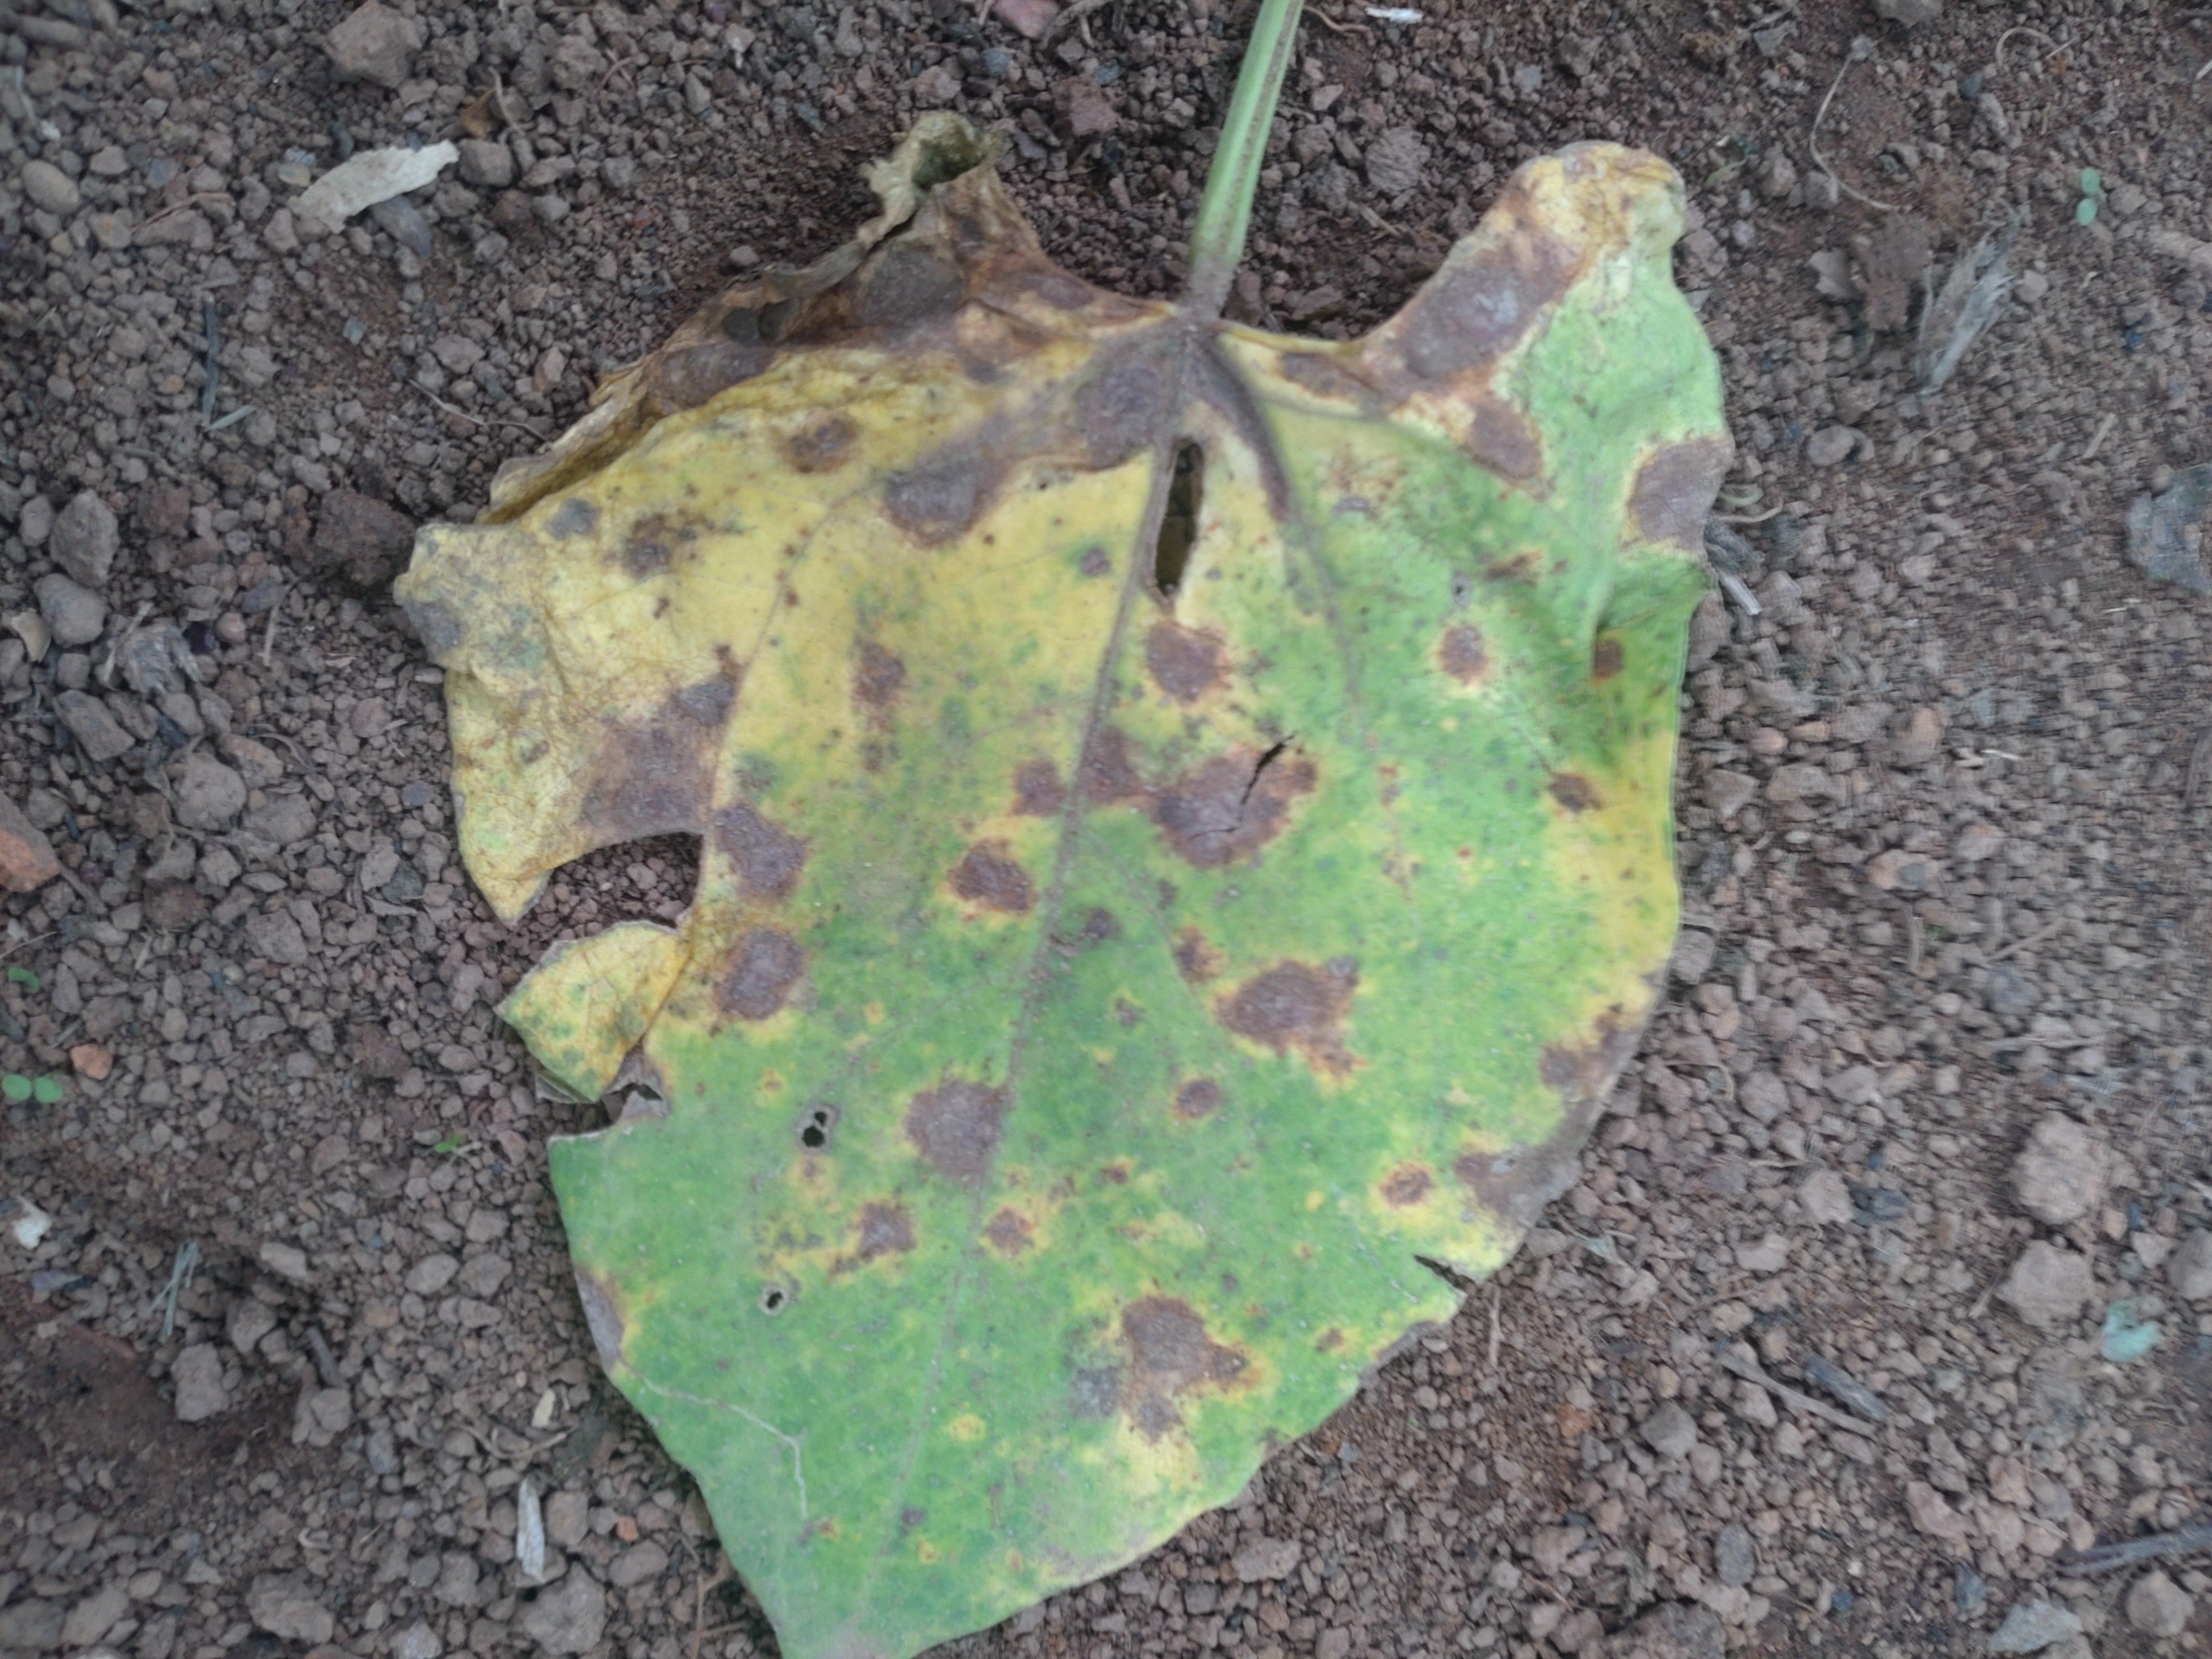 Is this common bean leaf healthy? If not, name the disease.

anthracnose
